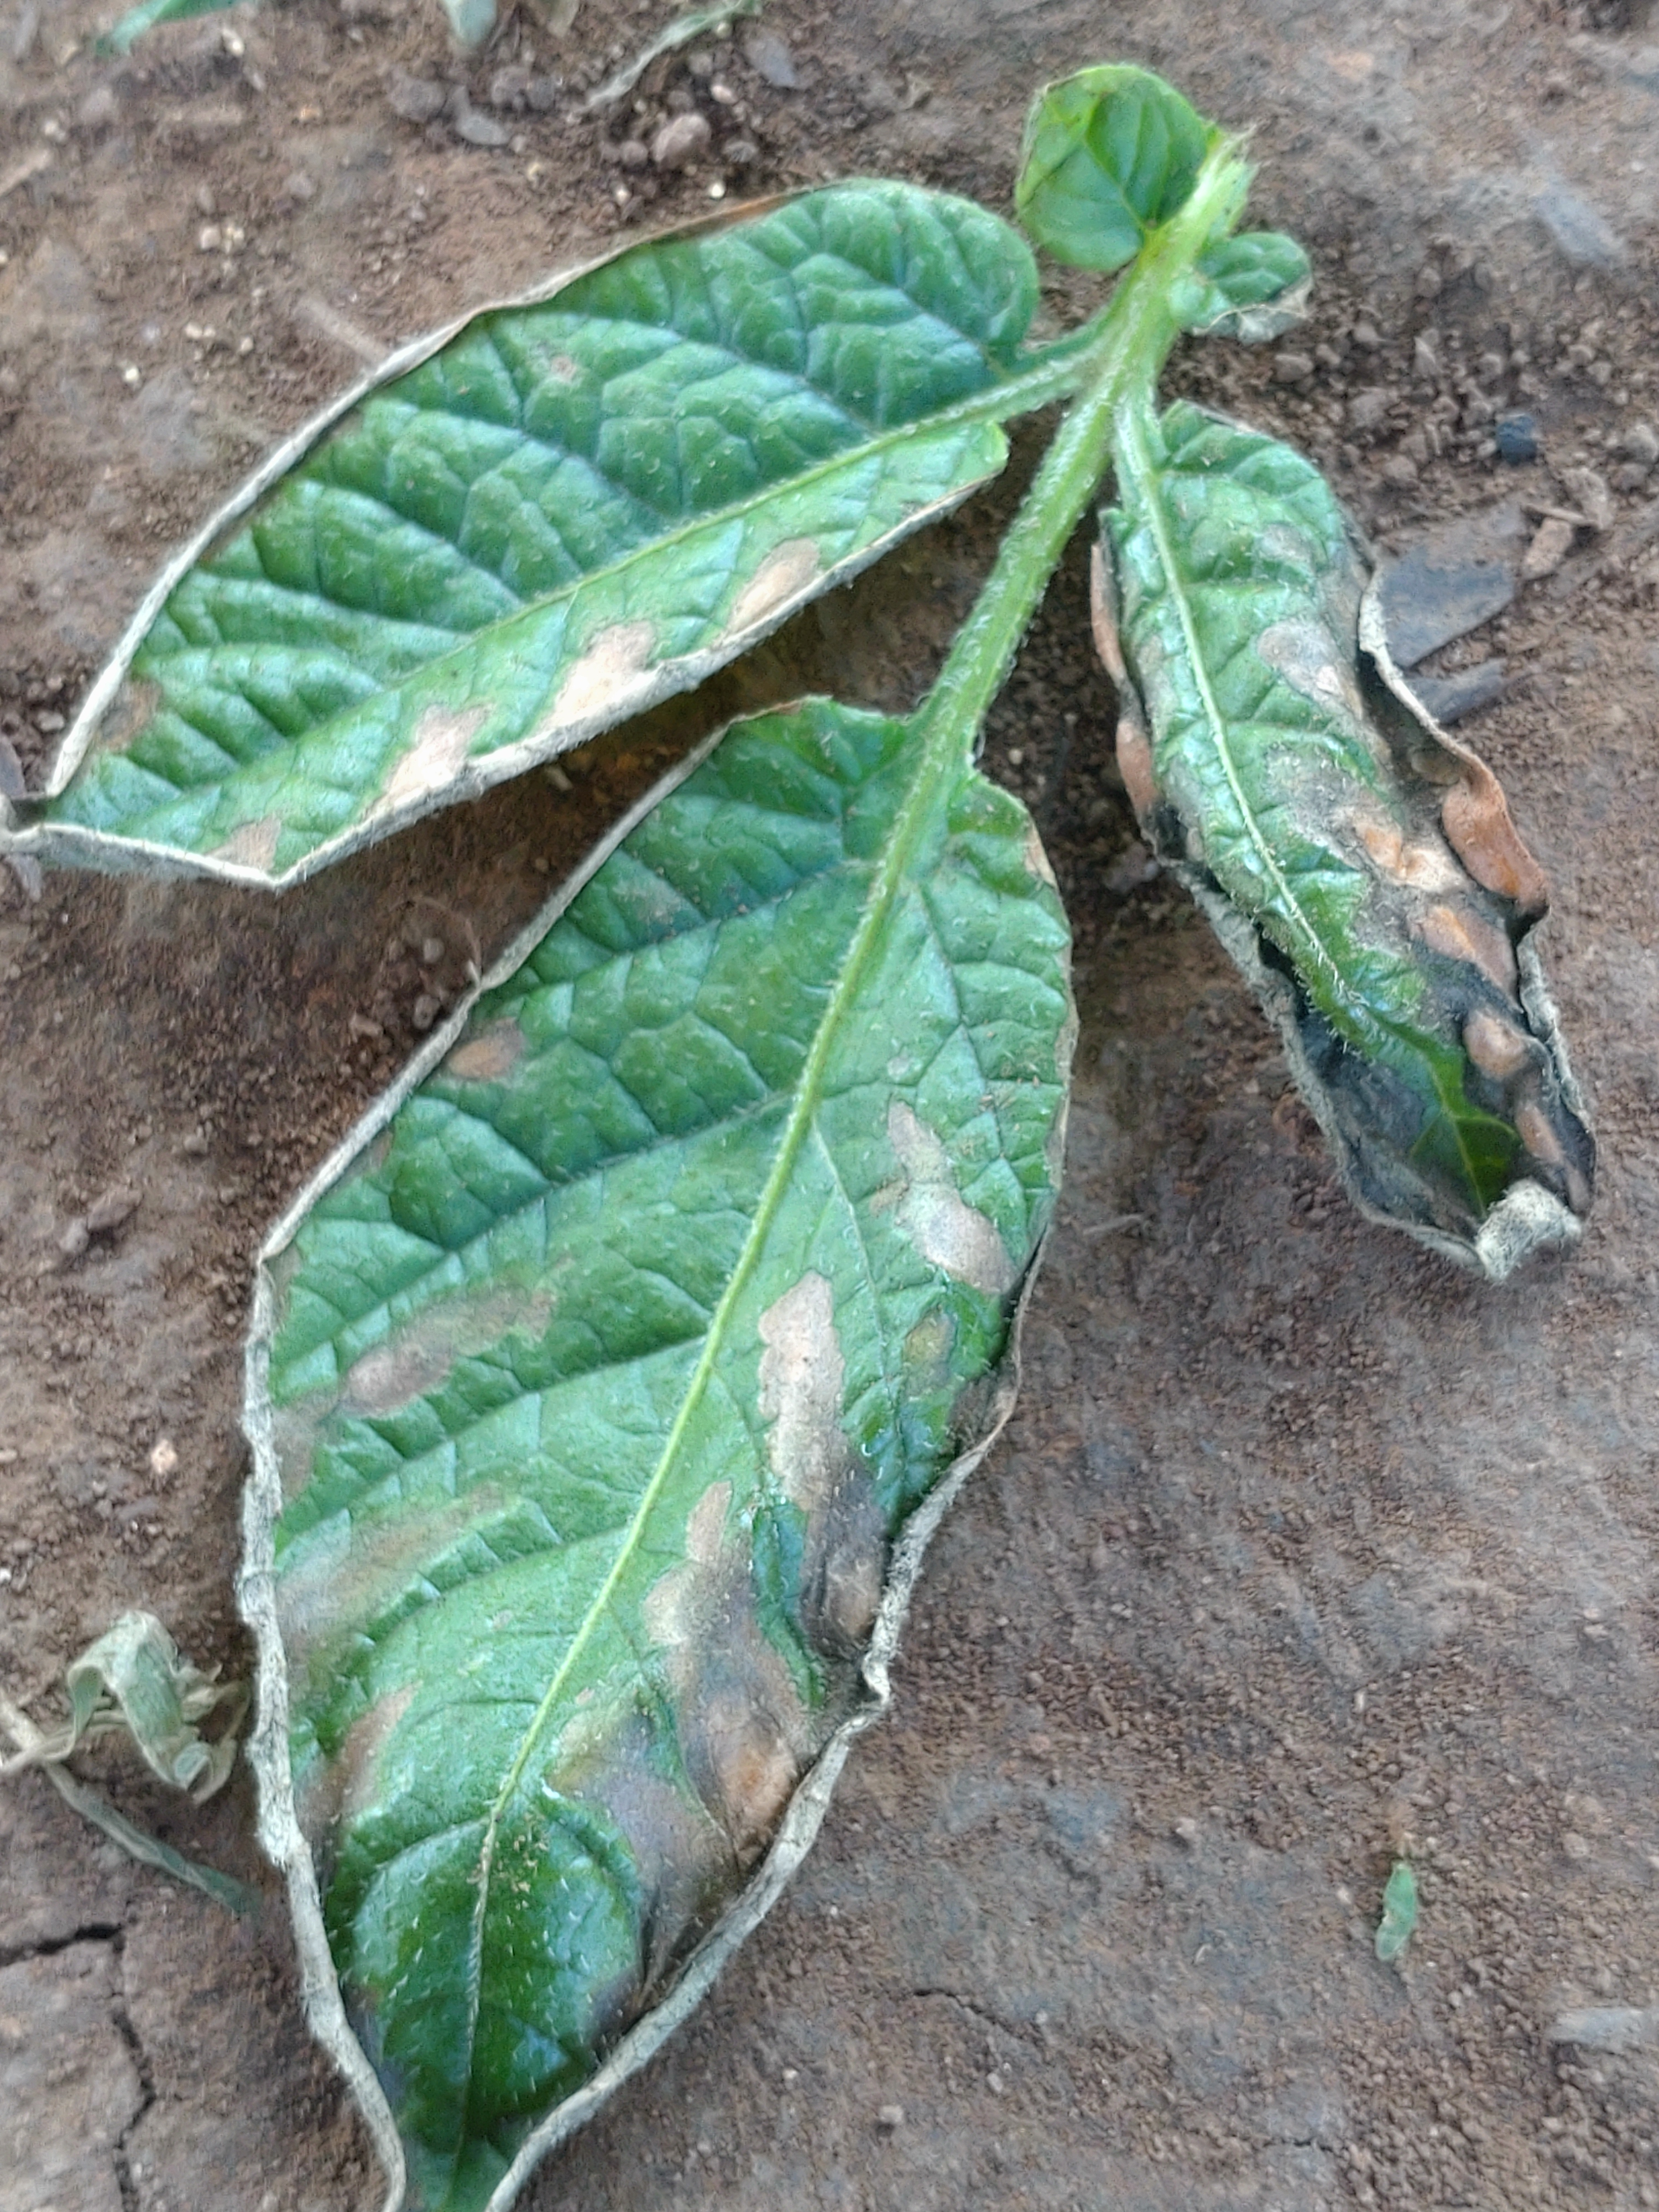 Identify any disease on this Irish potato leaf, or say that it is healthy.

early blight
